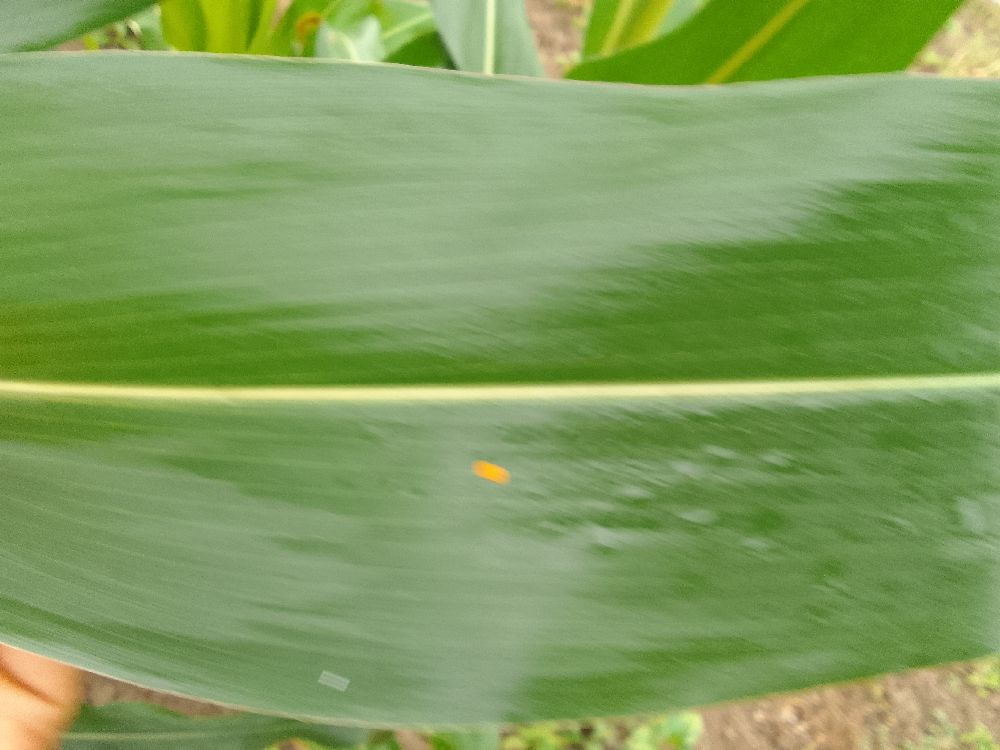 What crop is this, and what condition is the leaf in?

maize, healthy
